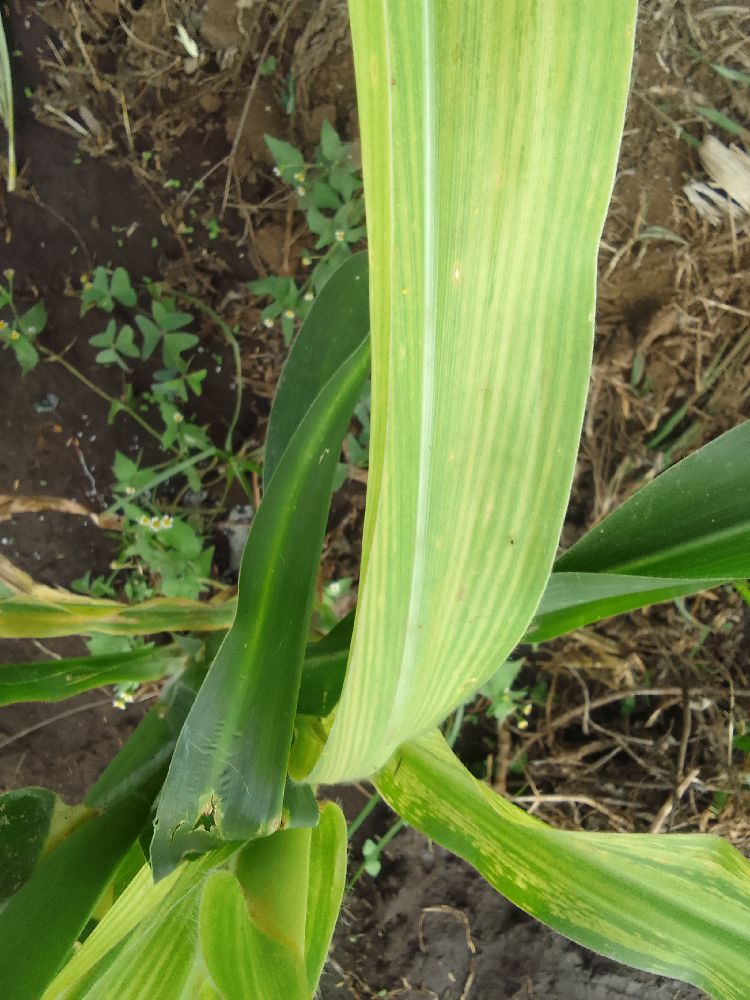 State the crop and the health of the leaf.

maize, maize lethal necrosis
